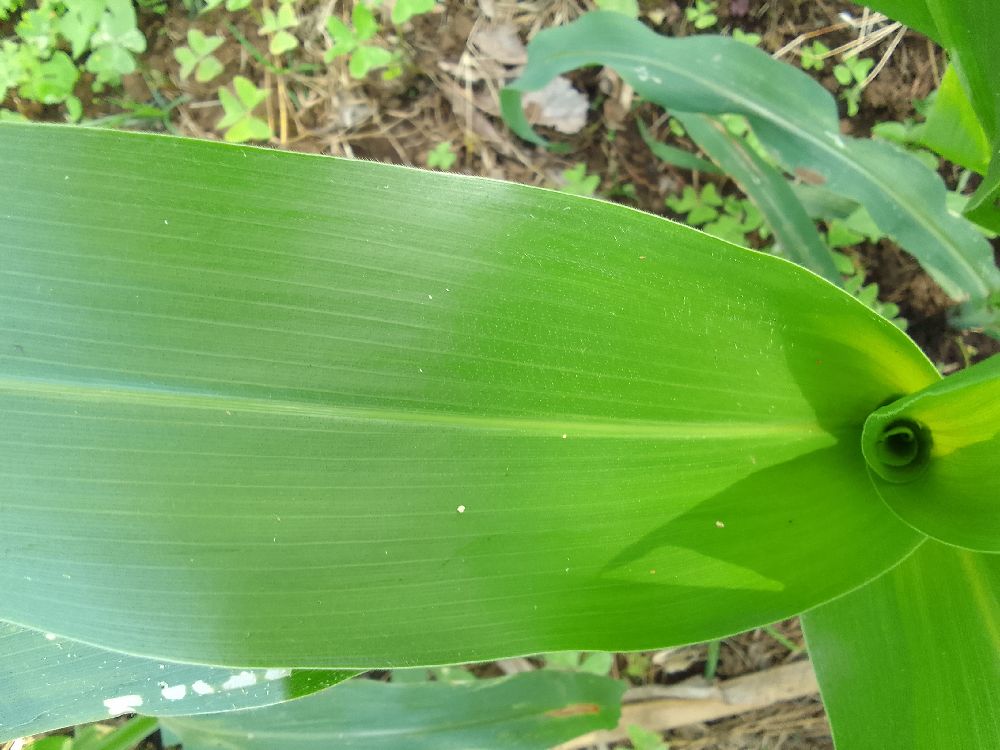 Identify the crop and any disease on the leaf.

maize, healthy
